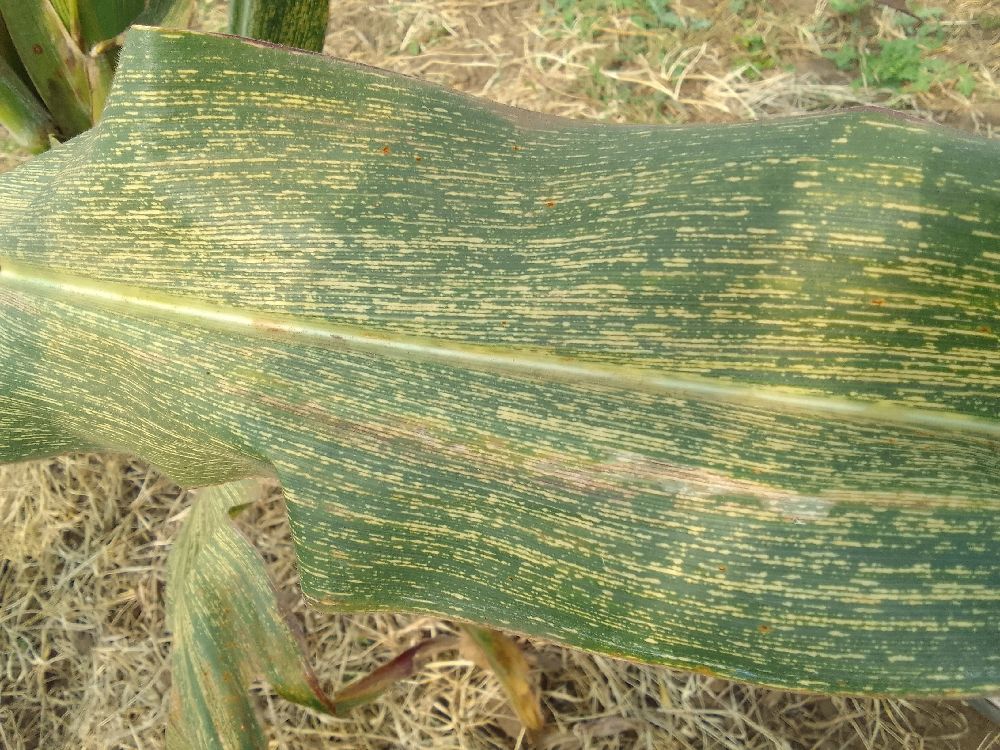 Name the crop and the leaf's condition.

maize, maize streak virus
